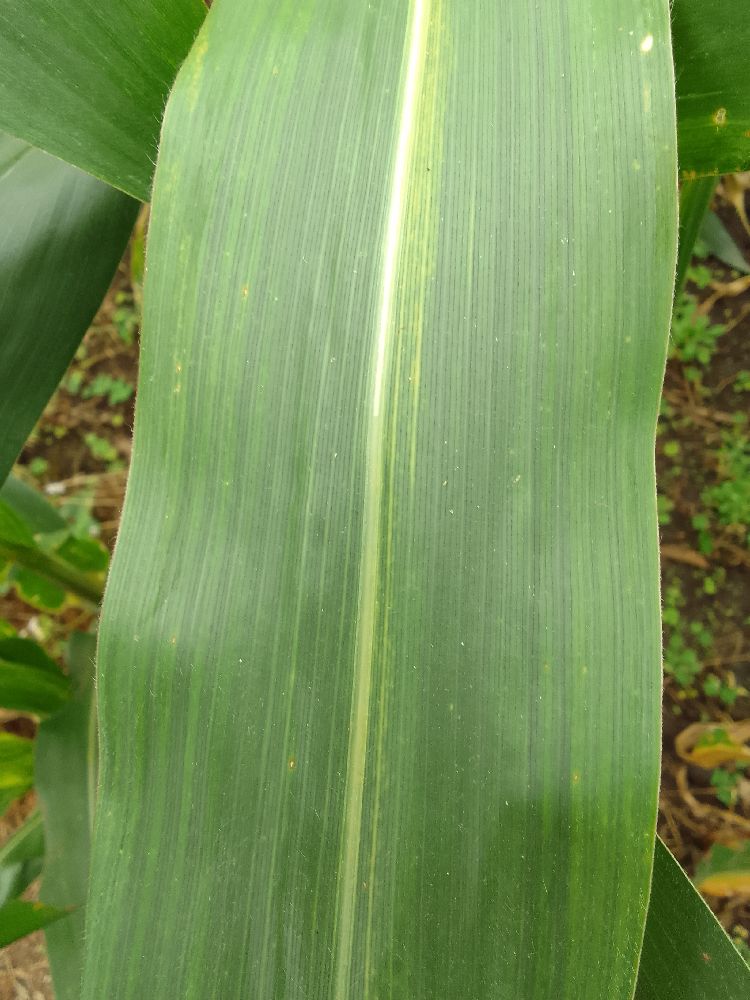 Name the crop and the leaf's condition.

maize, healthy
